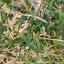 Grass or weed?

grass
